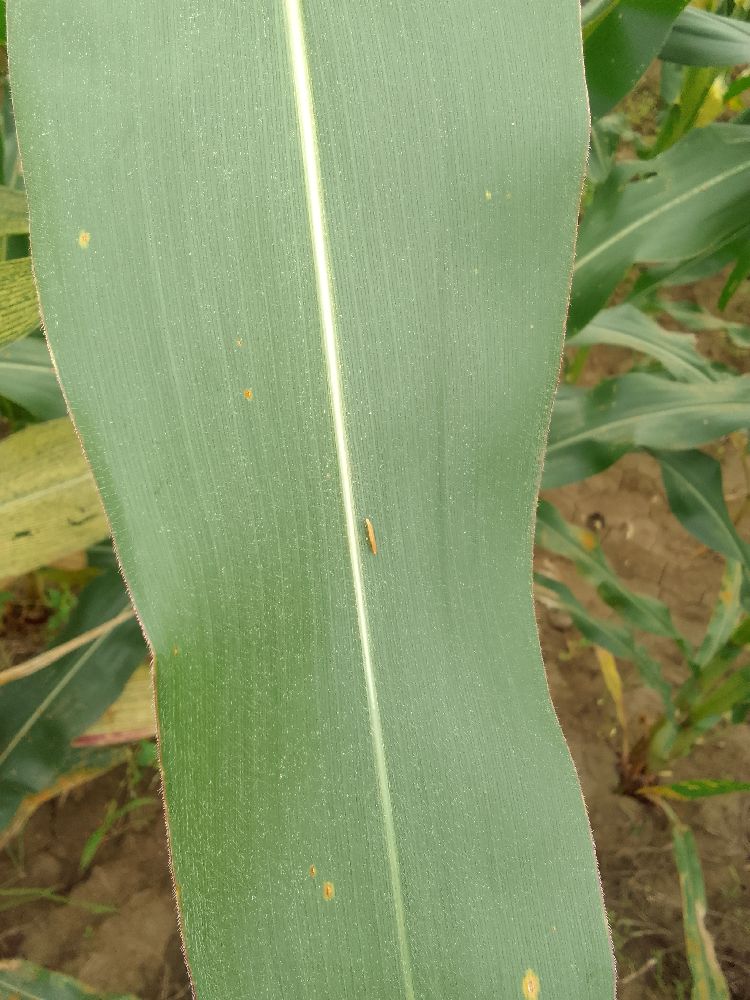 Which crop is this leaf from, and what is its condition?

maize, healthy
